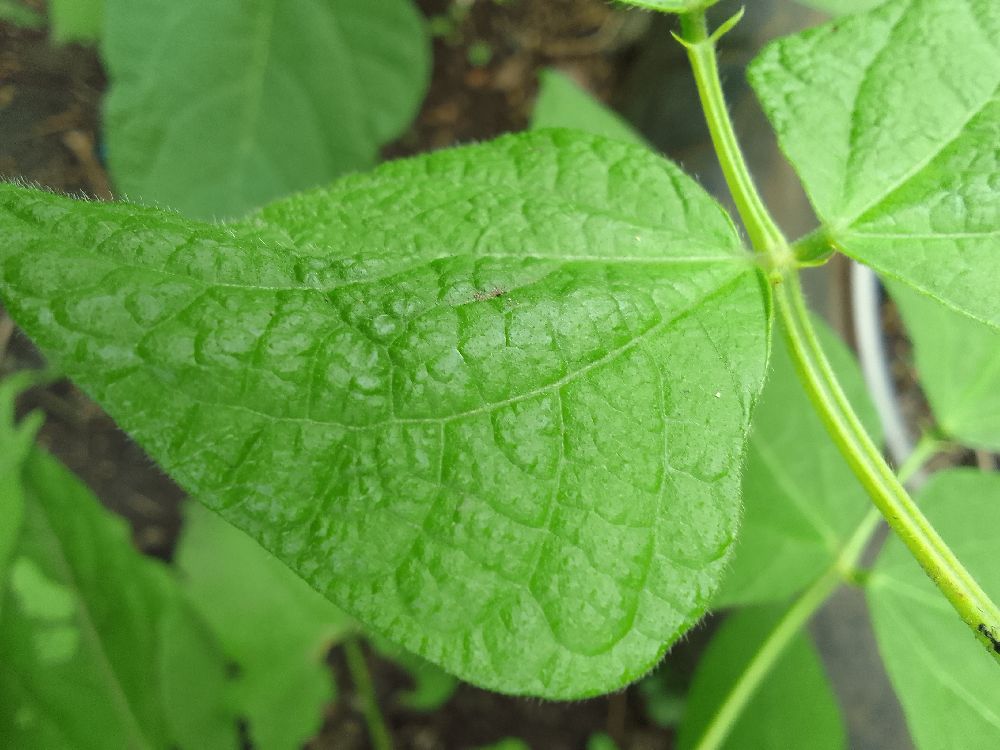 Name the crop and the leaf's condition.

common bean, healthy
